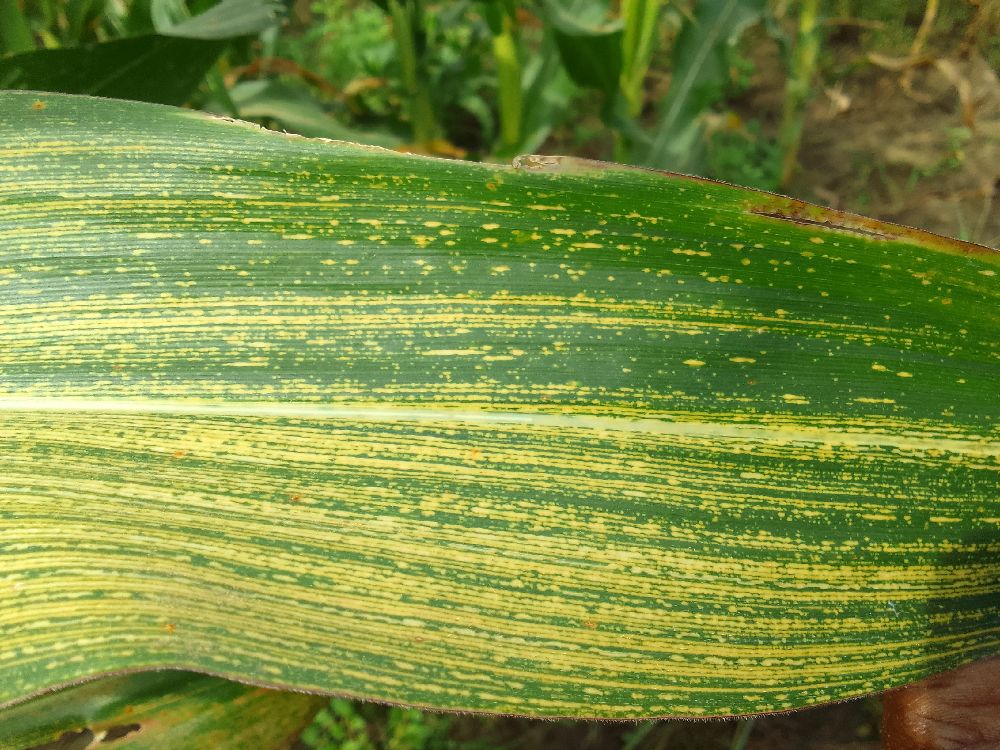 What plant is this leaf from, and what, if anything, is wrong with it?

maize, maize streak virus
